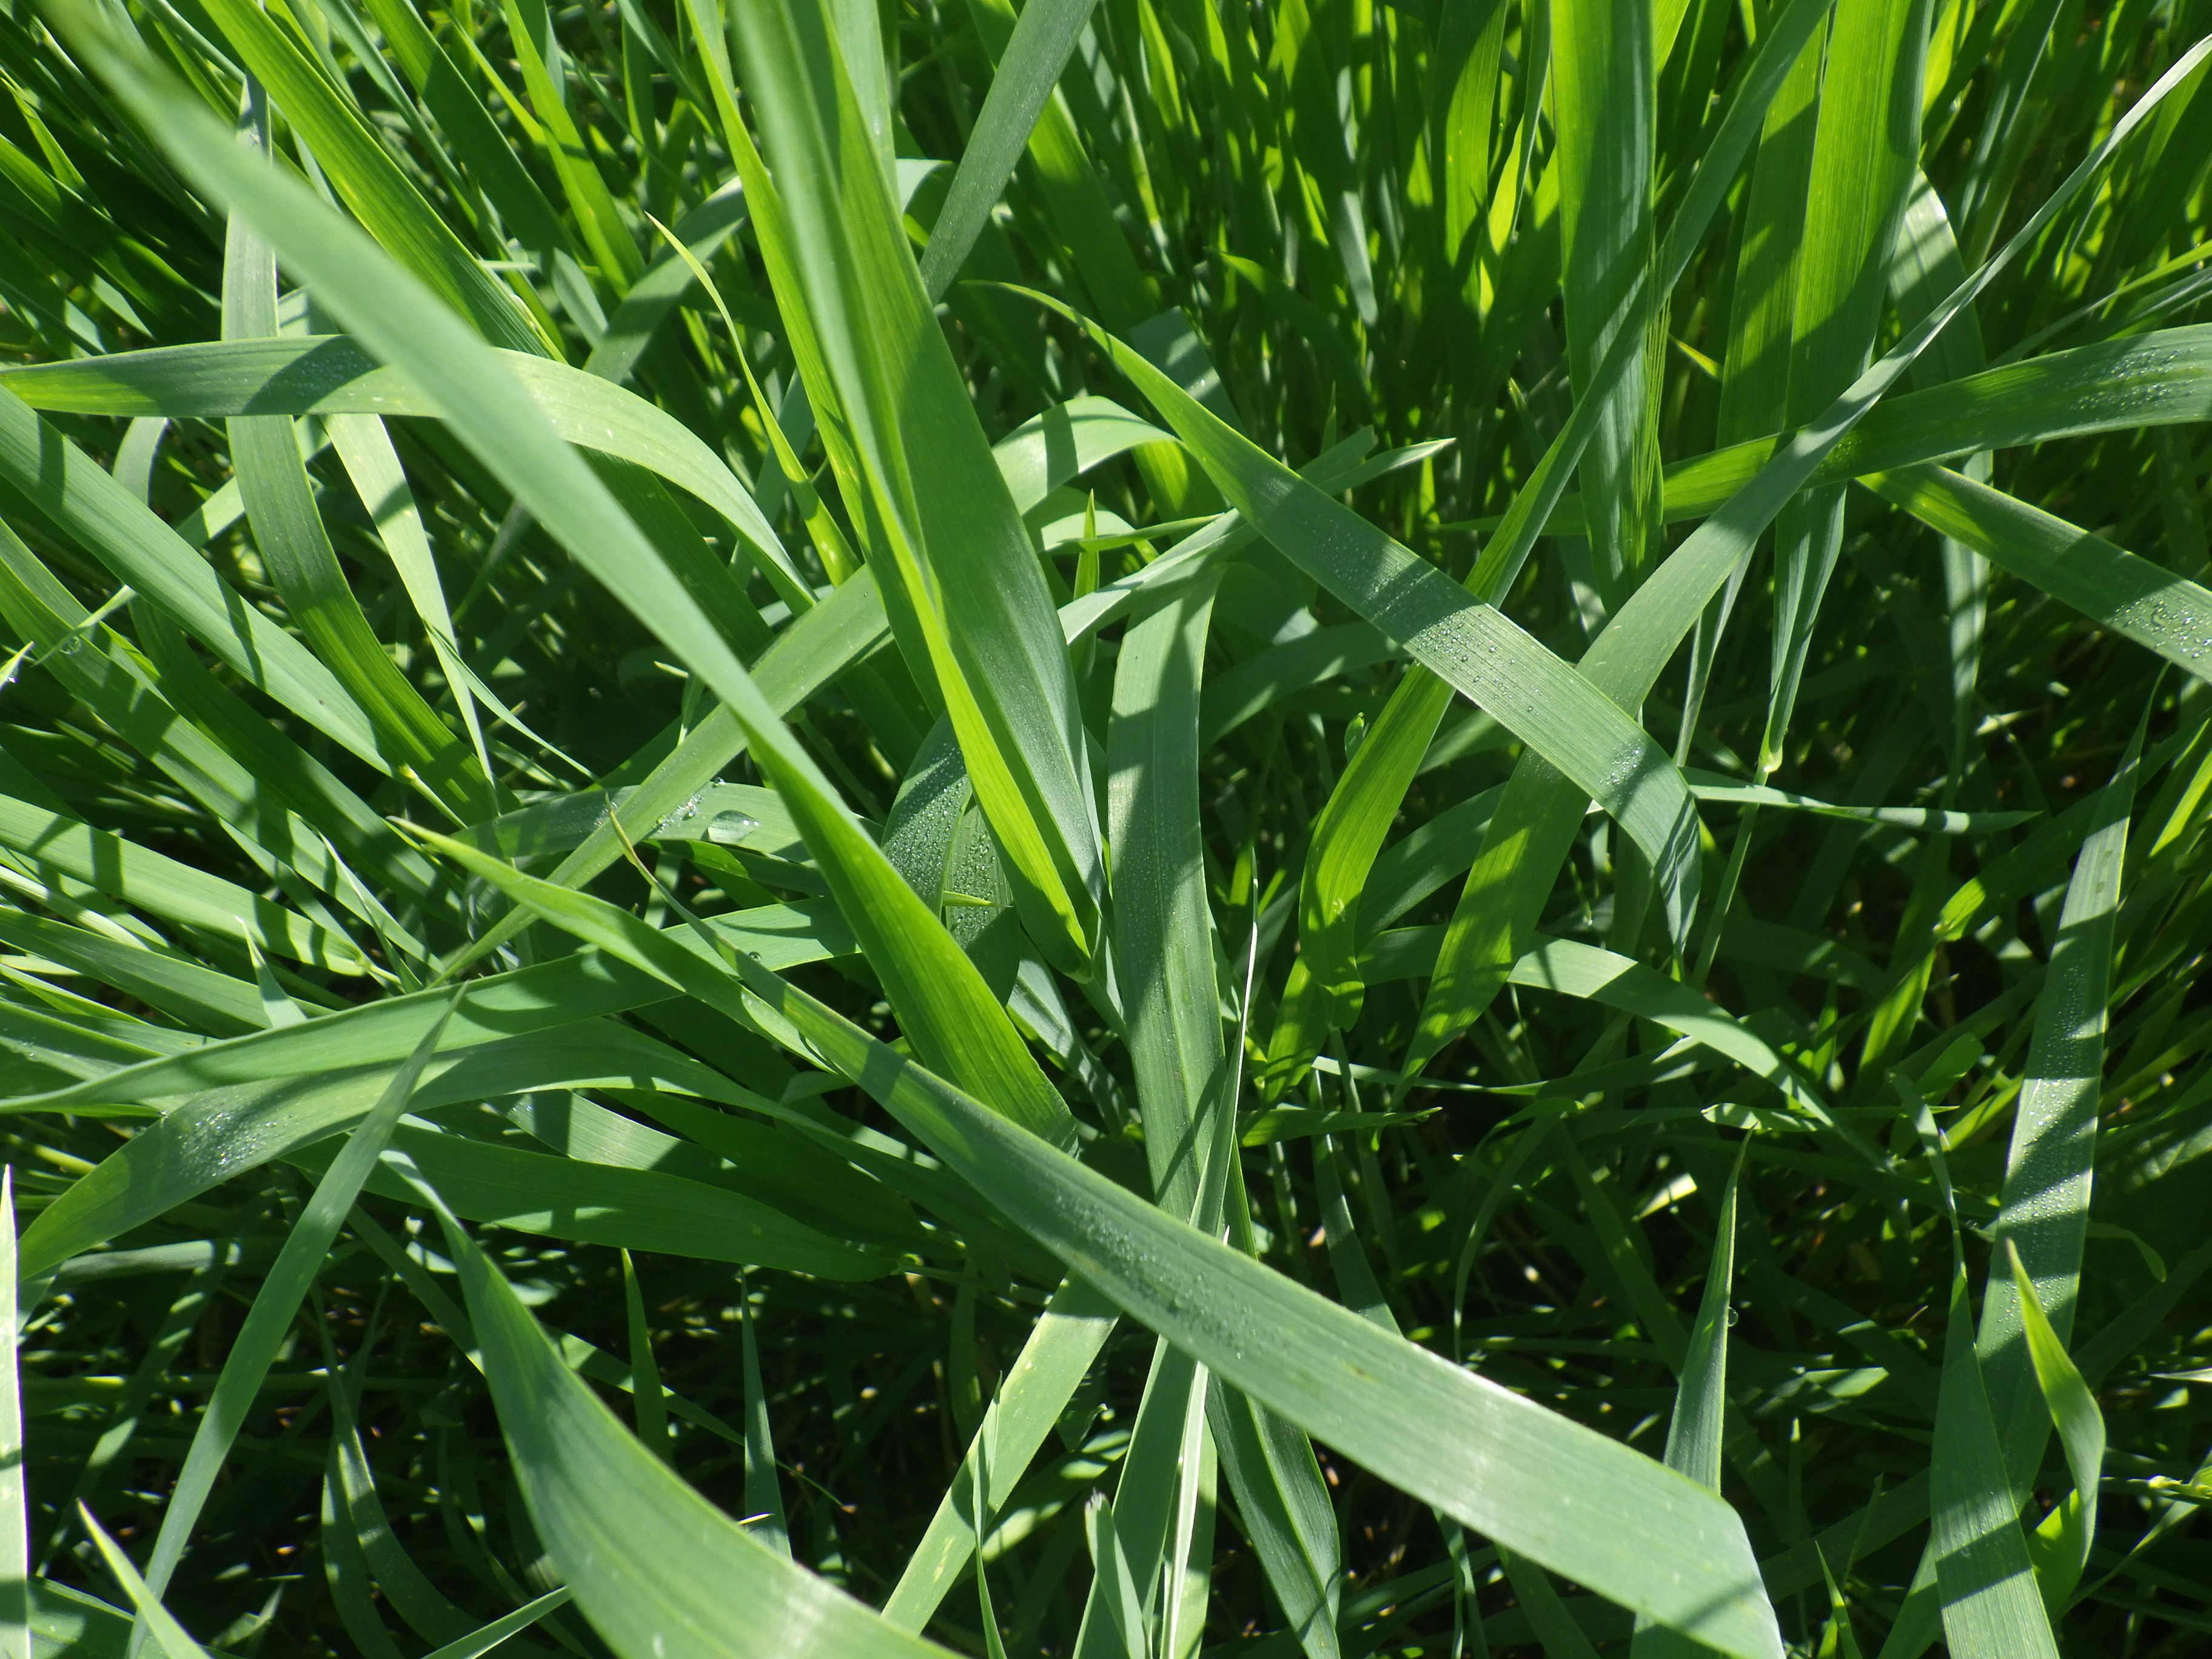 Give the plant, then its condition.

emmer, aphids
